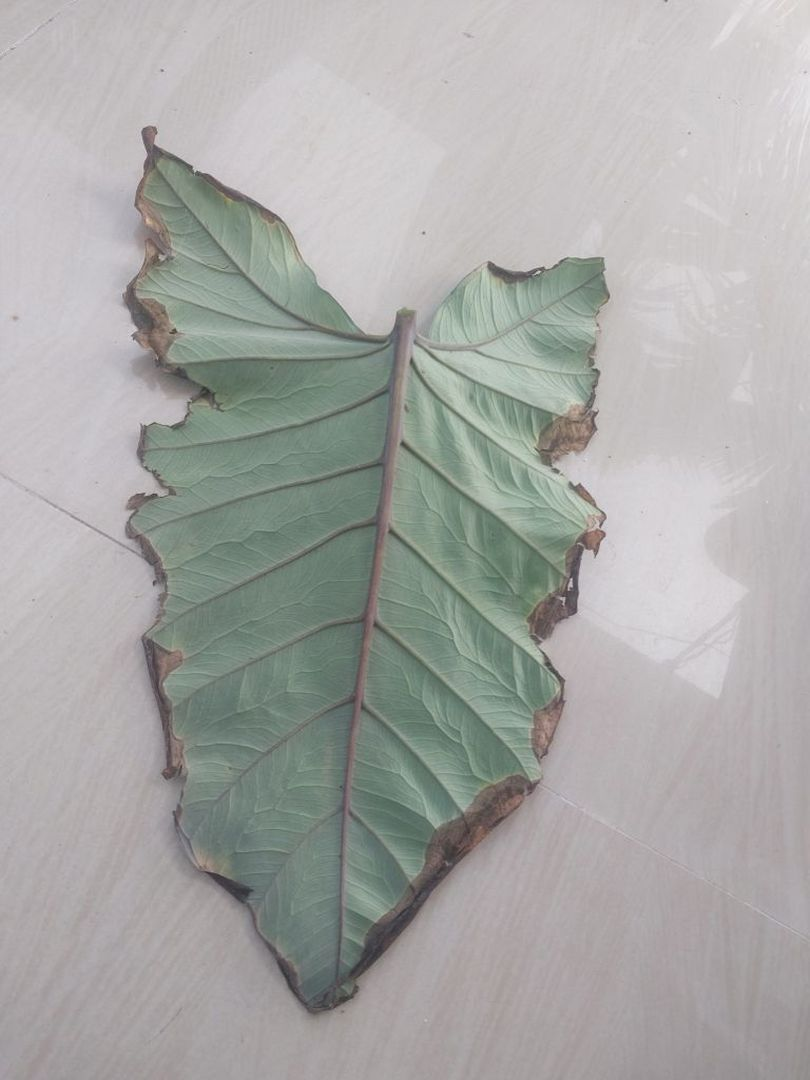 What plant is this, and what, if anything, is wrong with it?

taro, leaf blight
